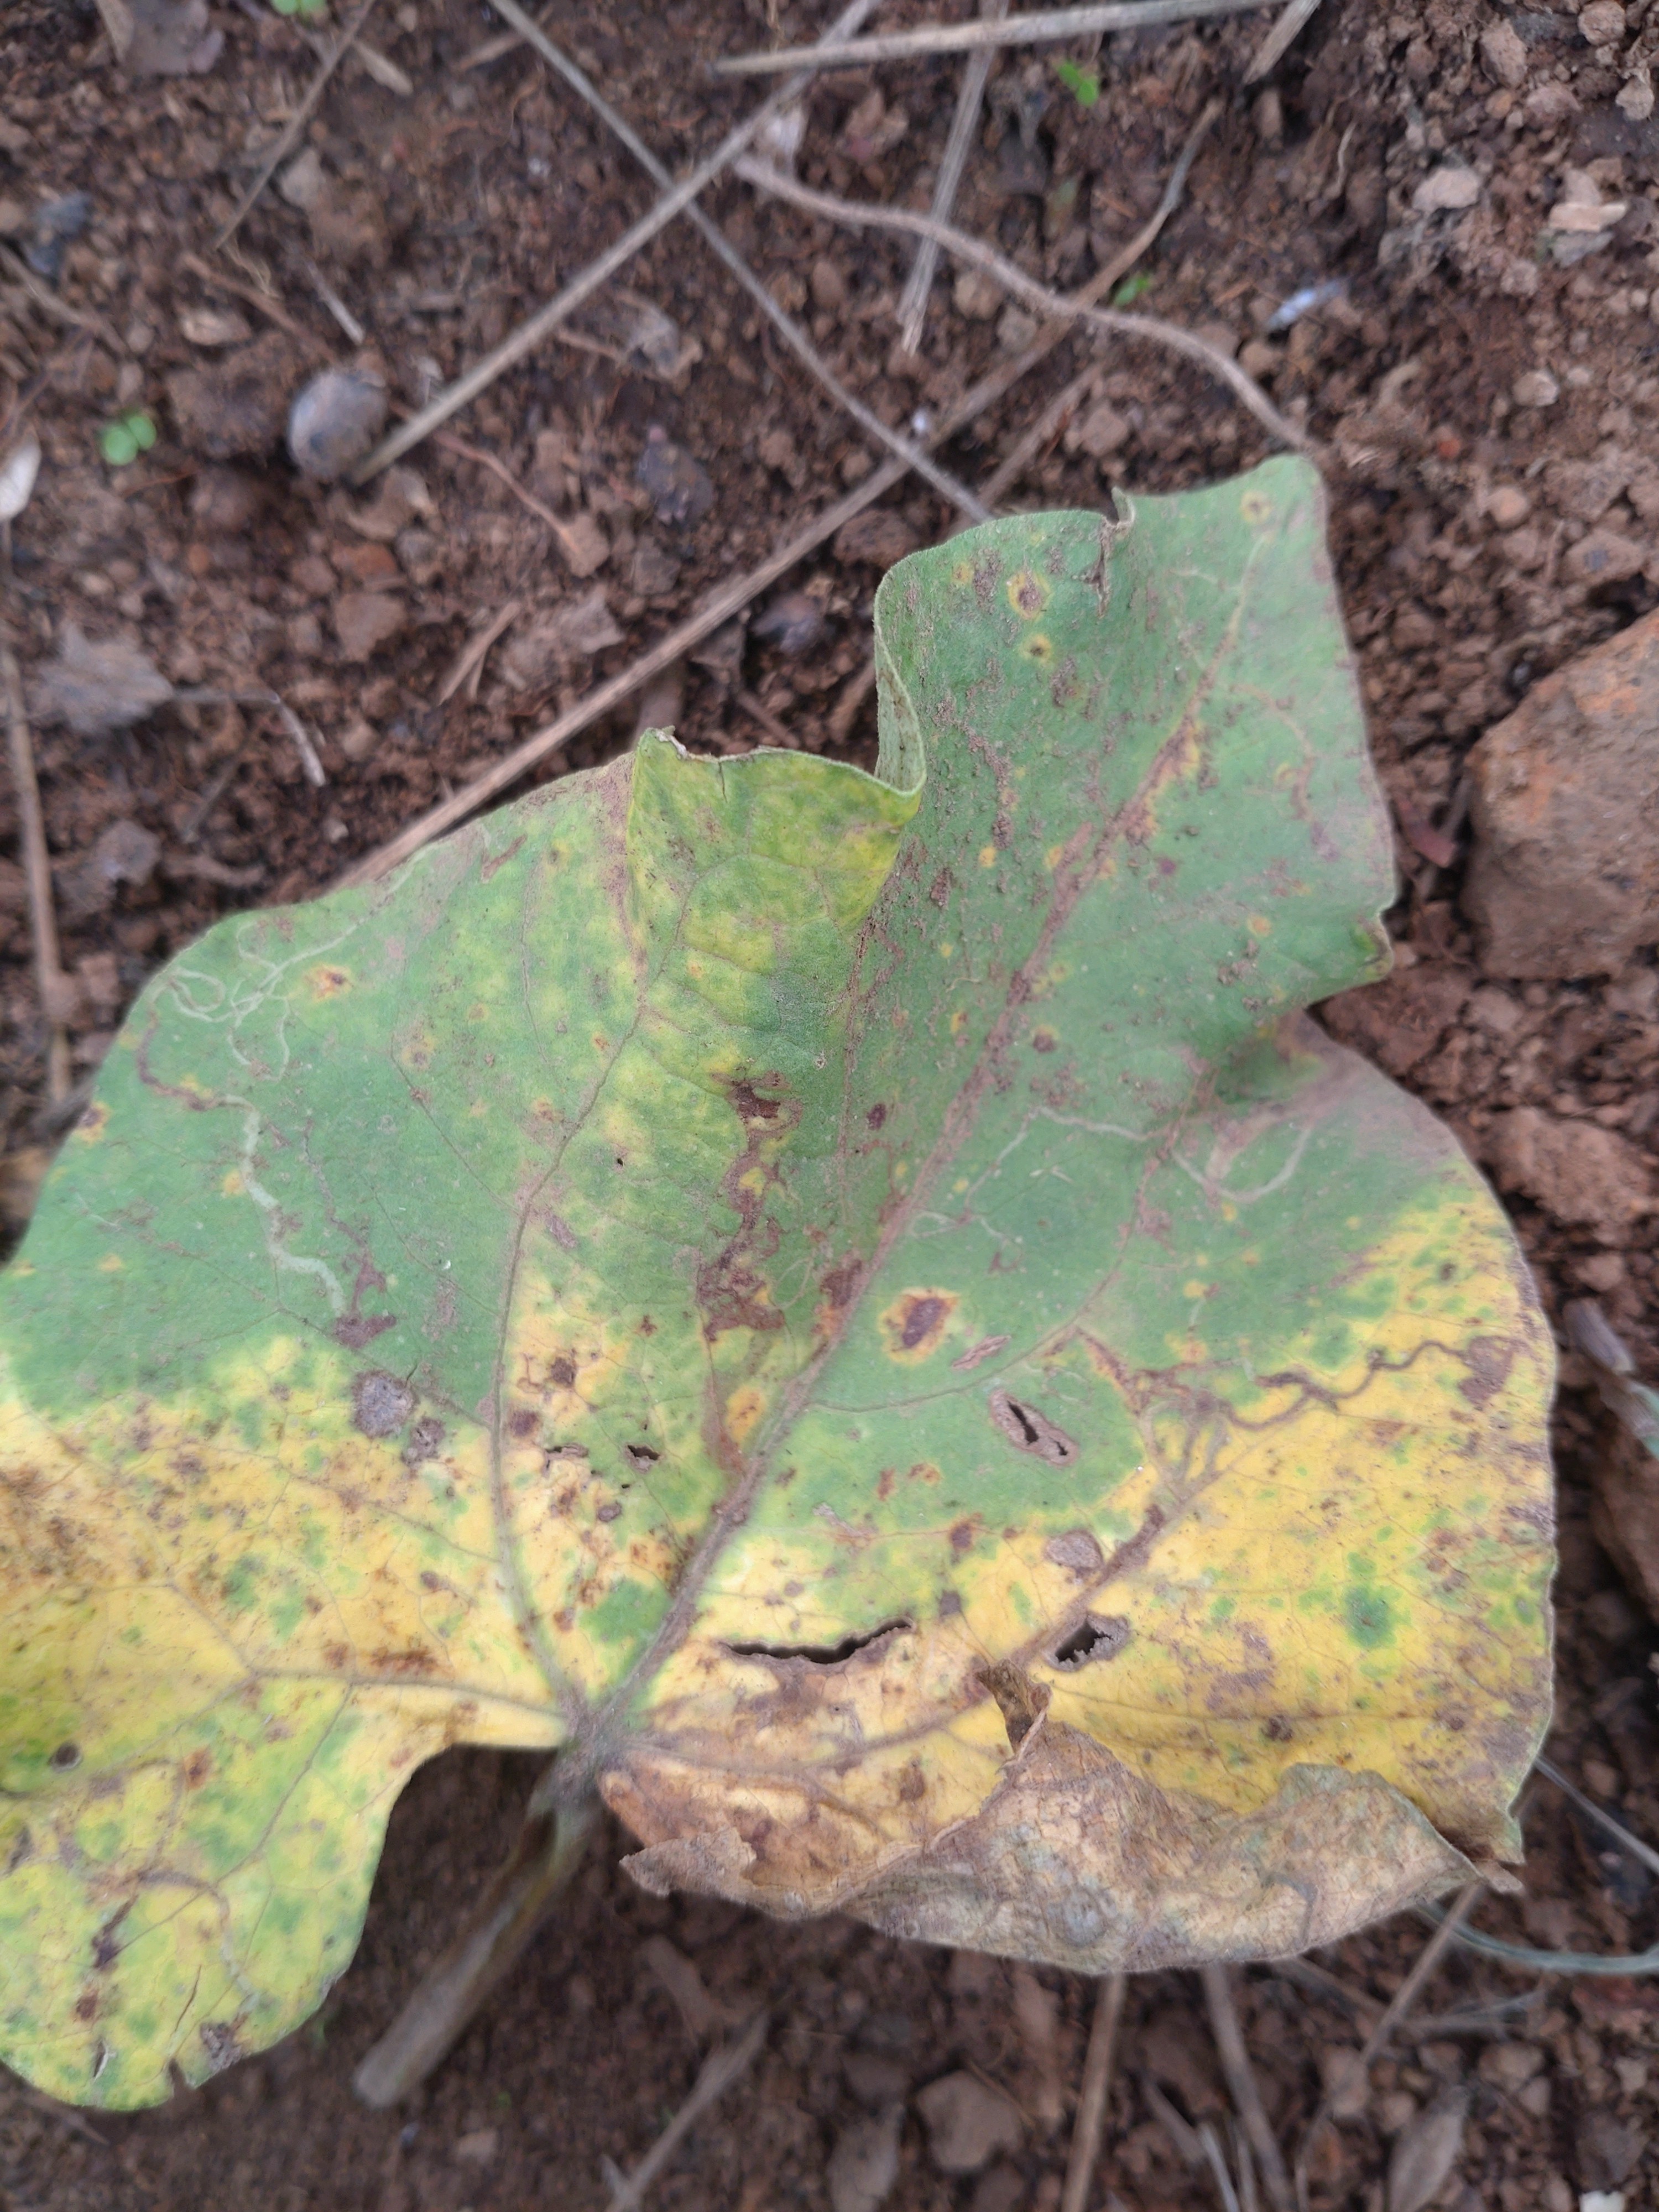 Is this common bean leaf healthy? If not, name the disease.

rust
